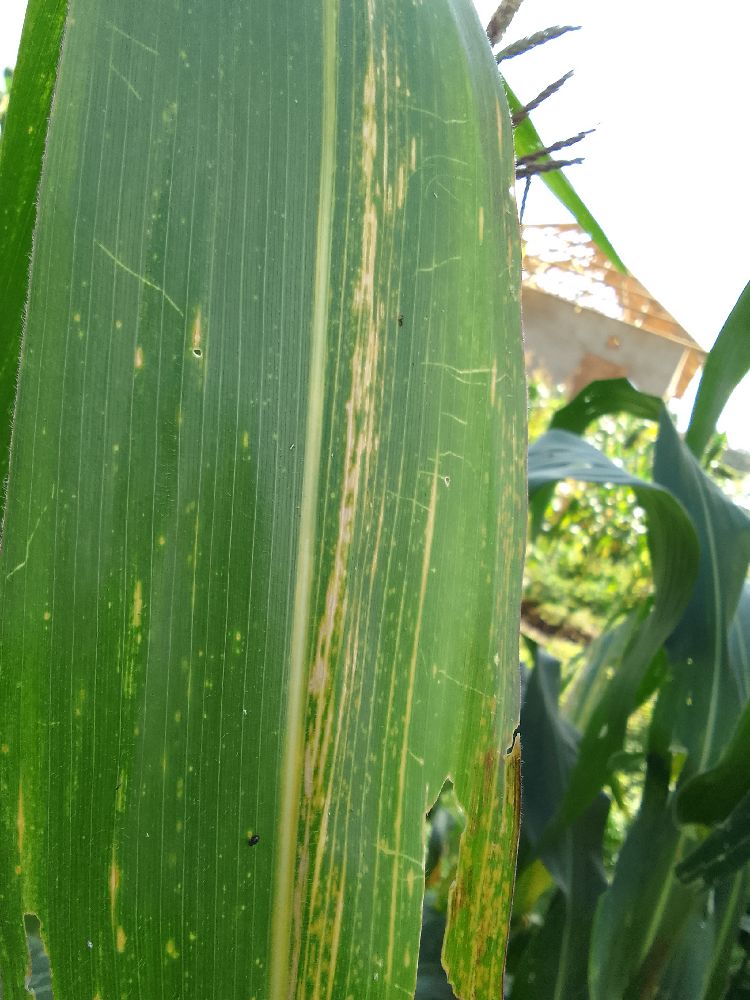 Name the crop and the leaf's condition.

maize, maize lethal necrosis
